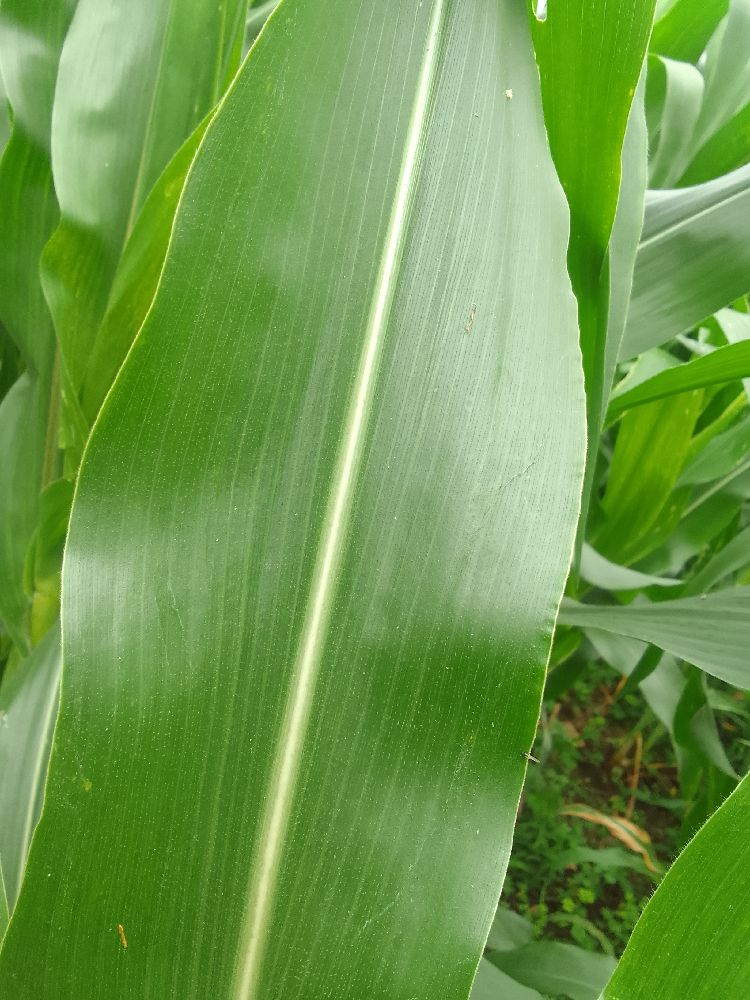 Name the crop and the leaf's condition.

maize, healthy
